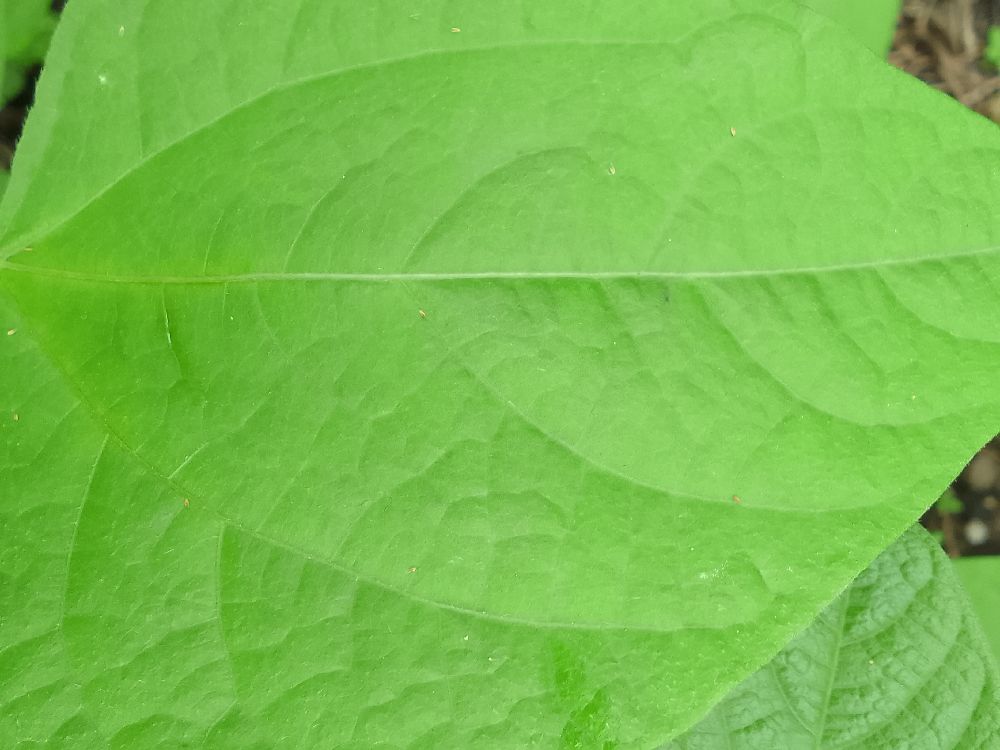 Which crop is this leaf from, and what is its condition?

common bean, healthy
